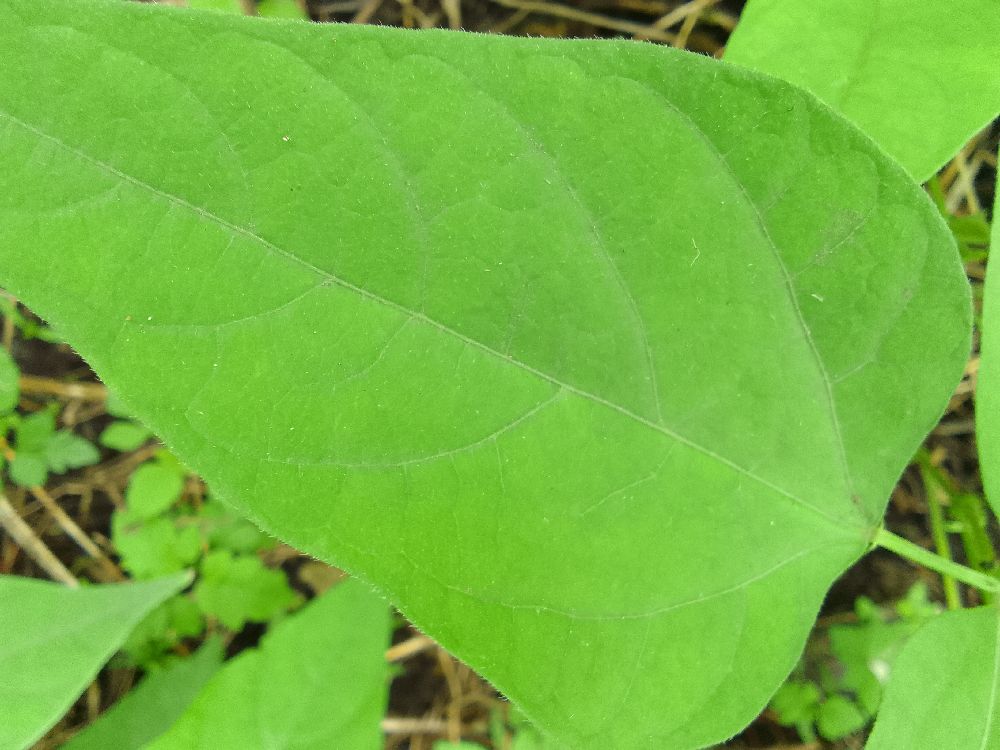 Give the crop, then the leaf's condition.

common bean, healthy
